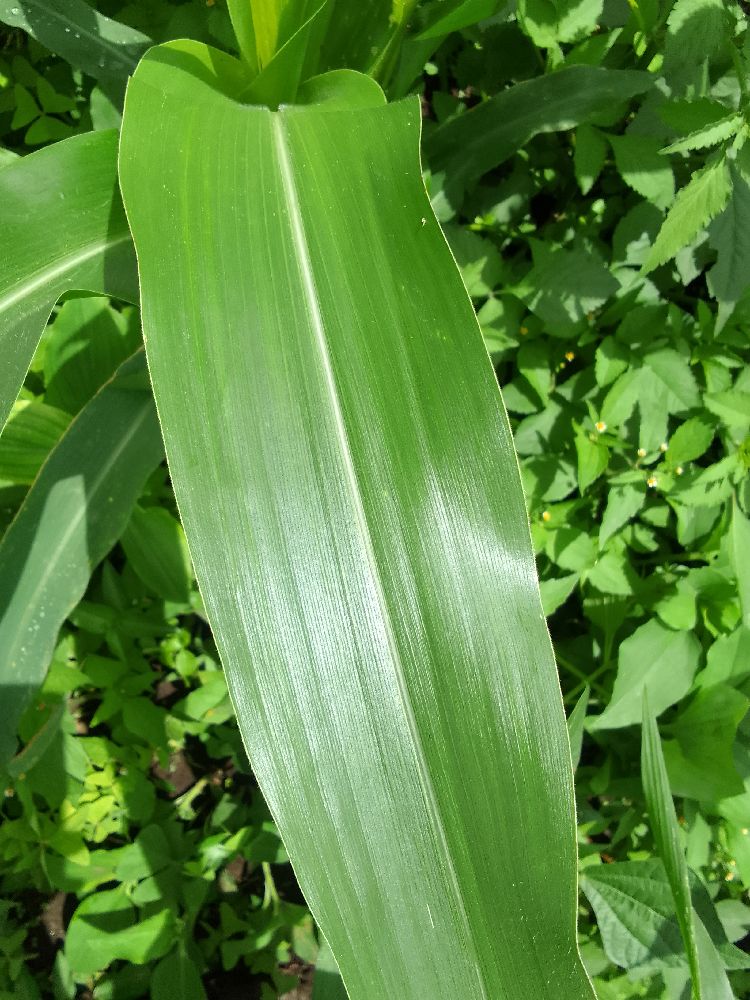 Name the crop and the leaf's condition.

maize, healthy
